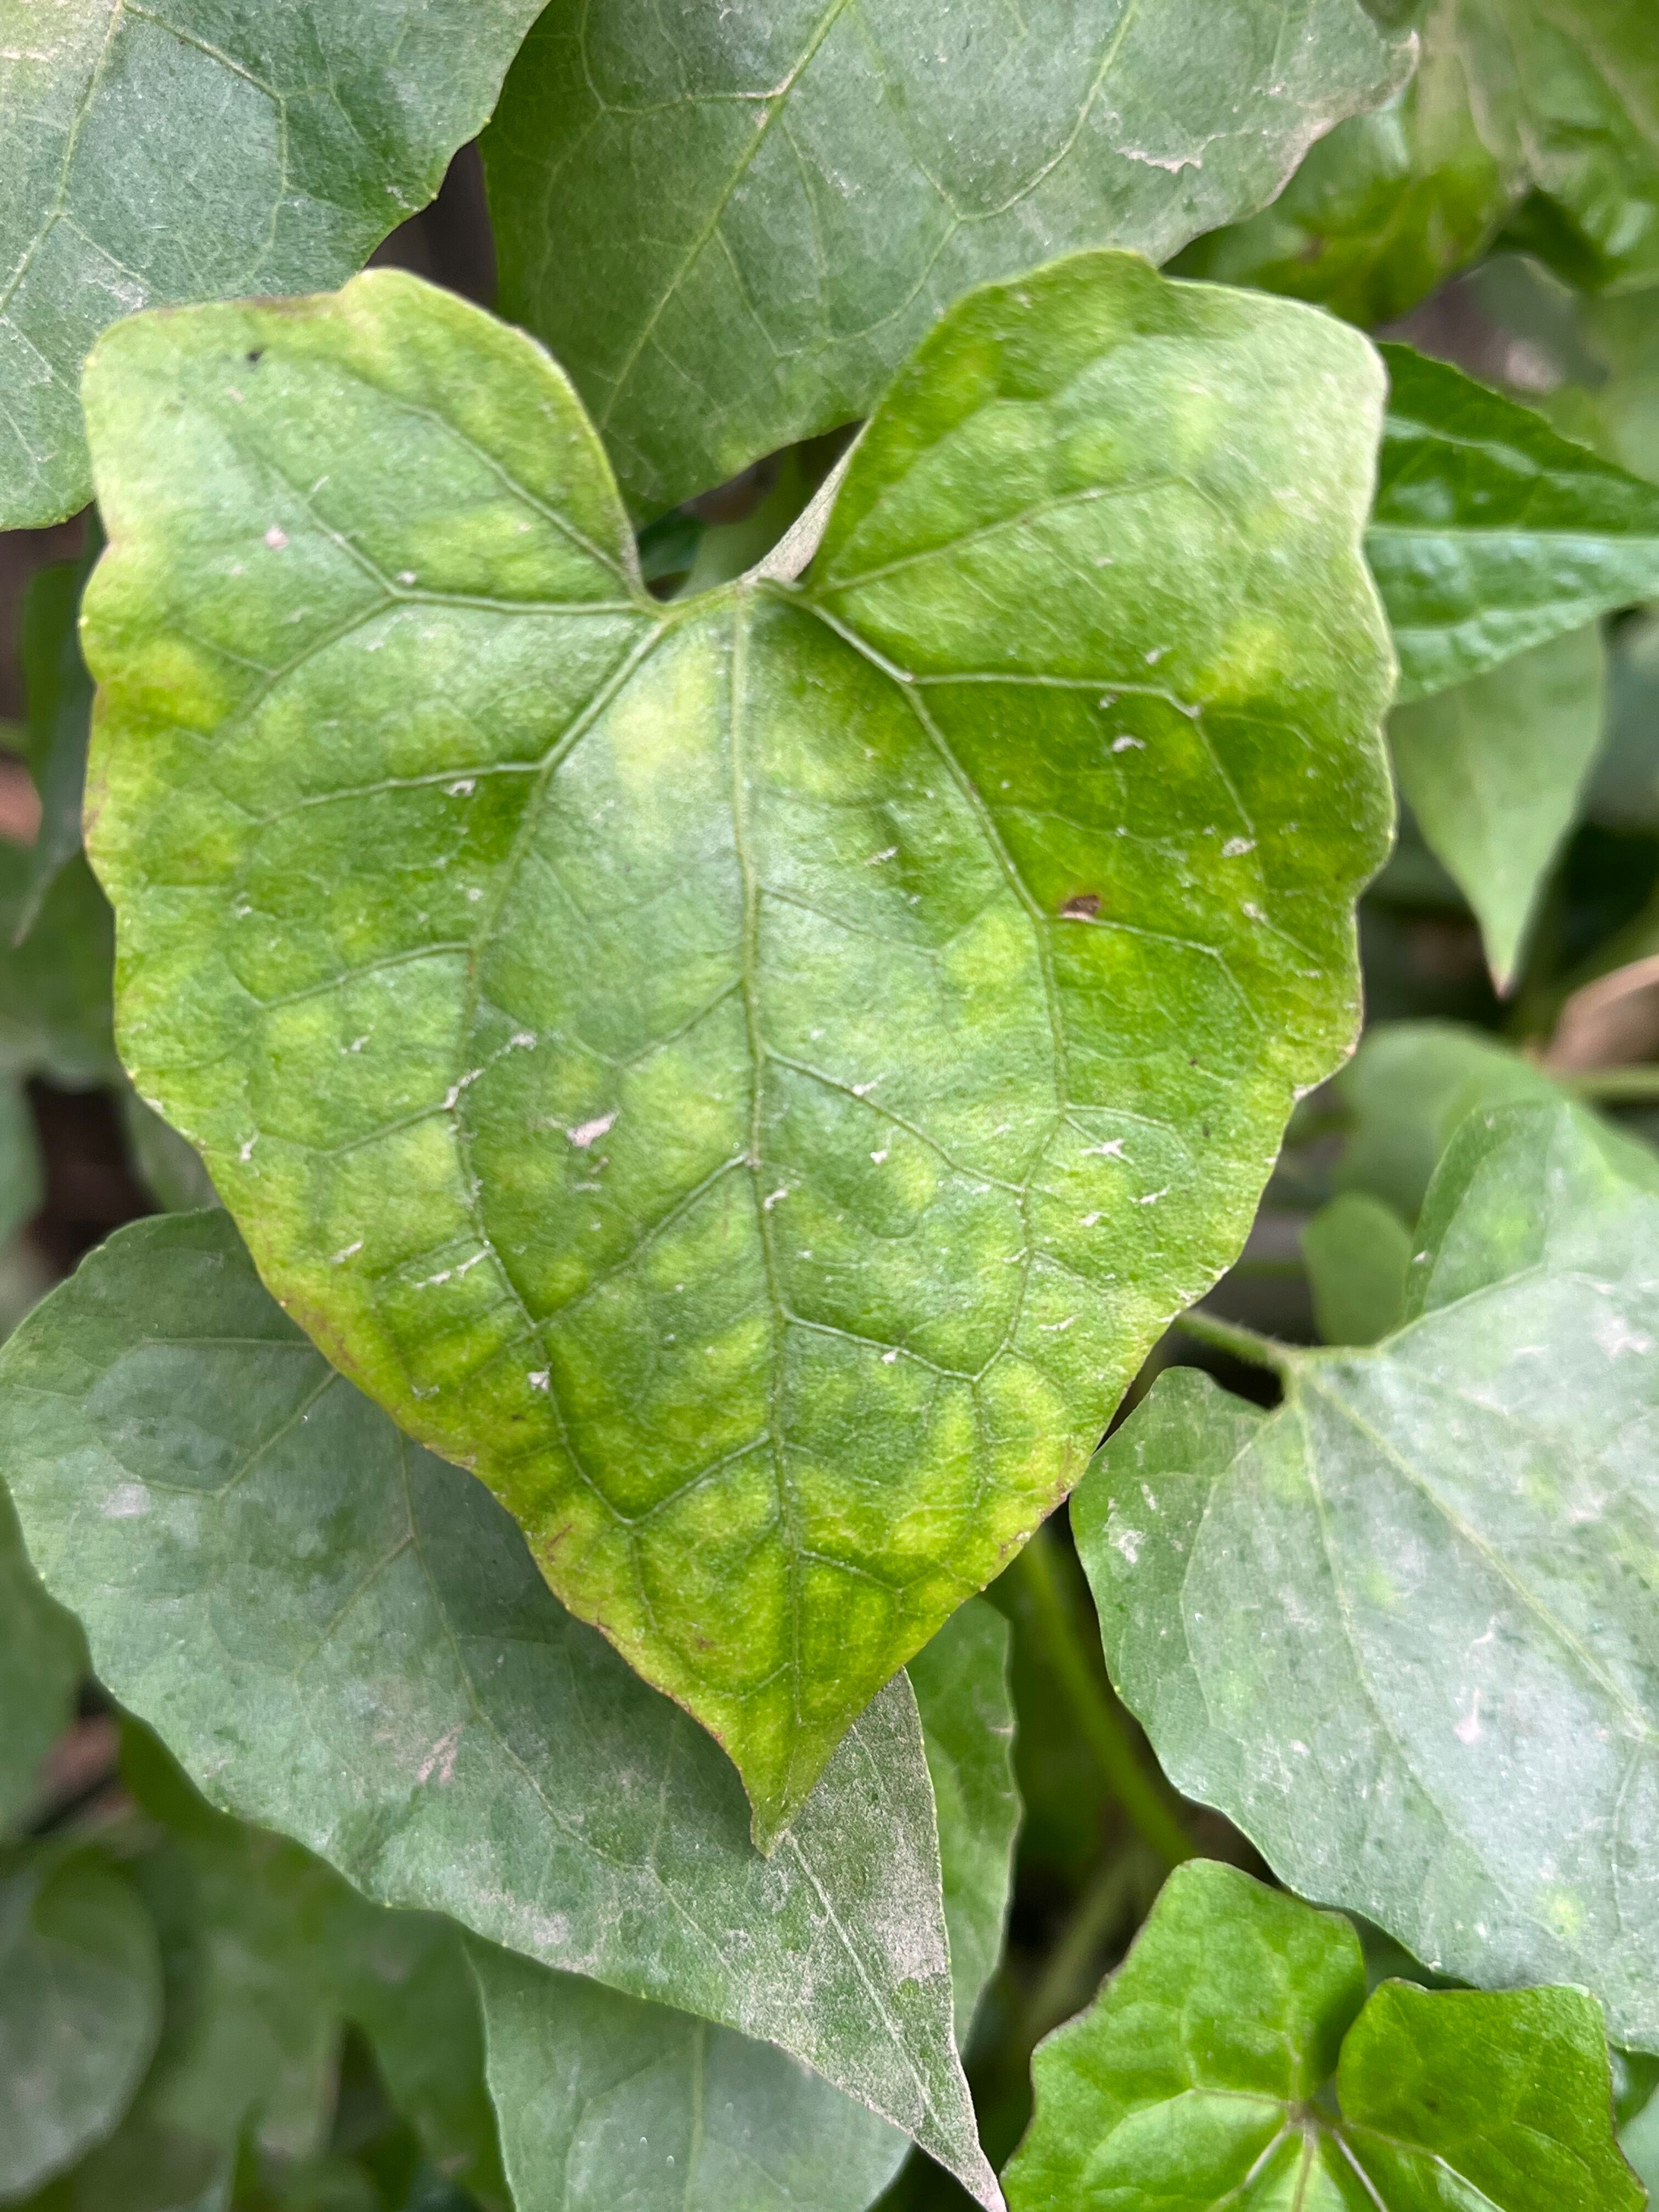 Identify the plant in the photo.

bitter vine
